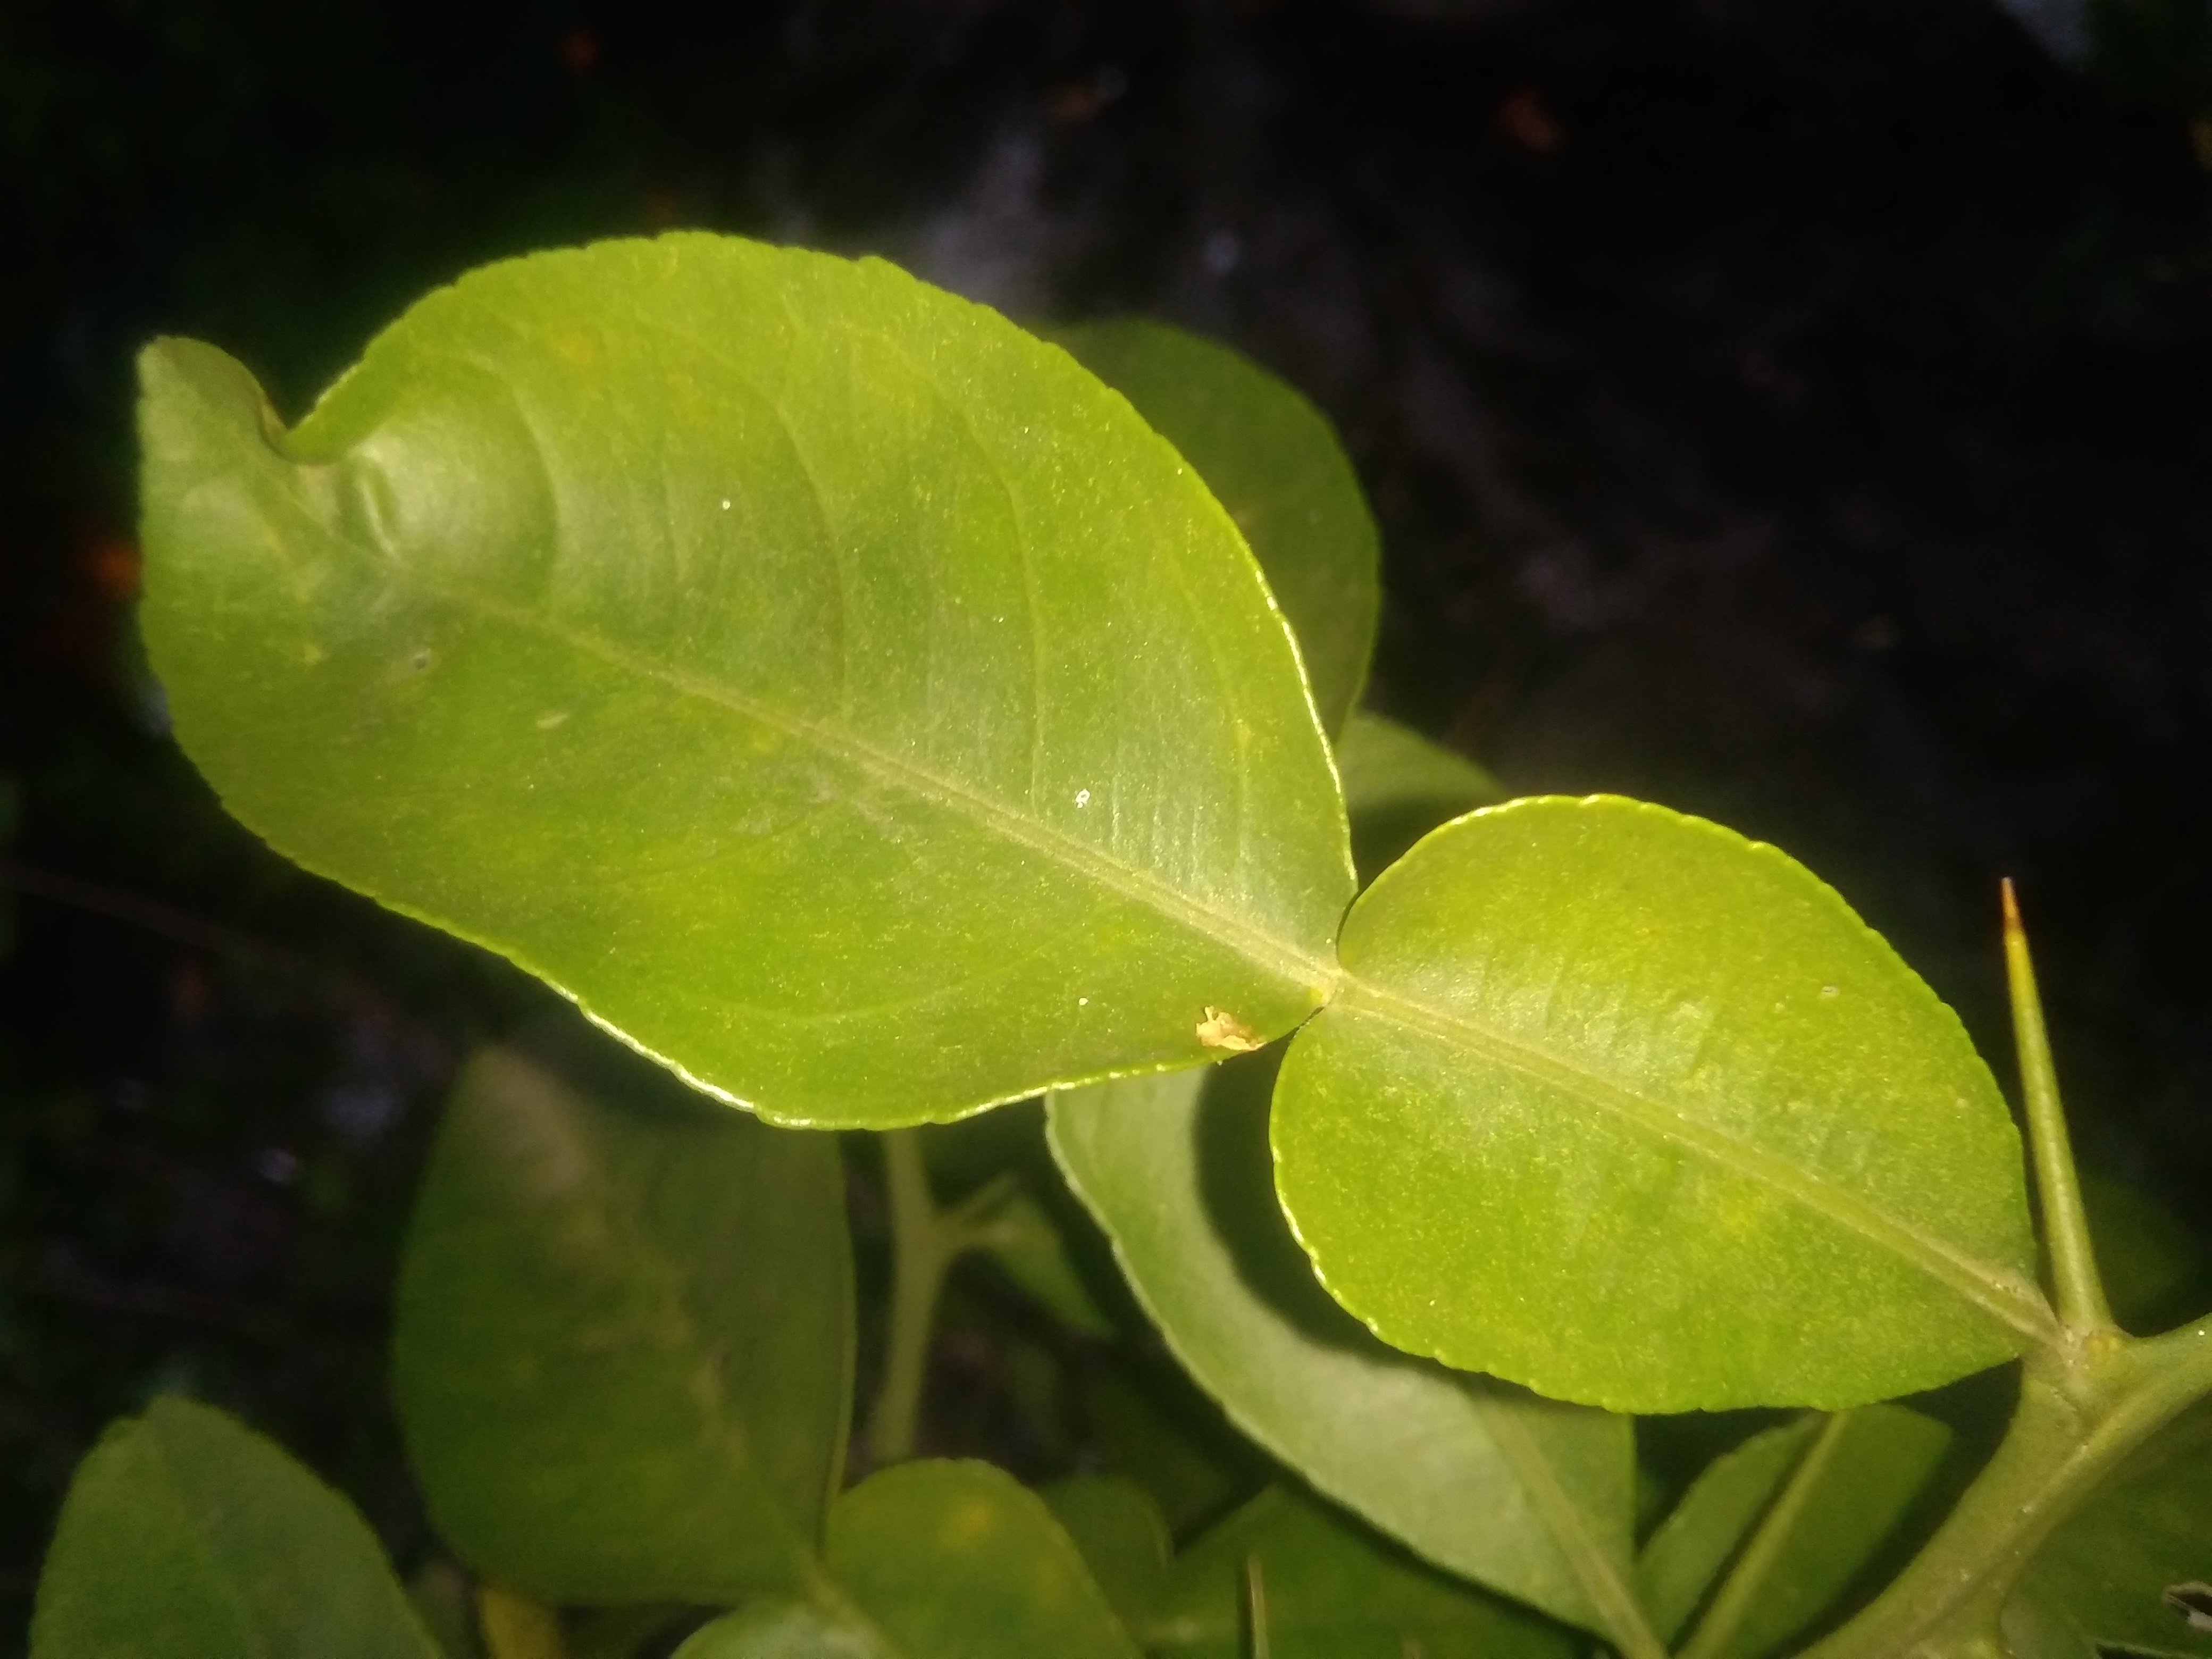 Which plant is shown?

lemon
